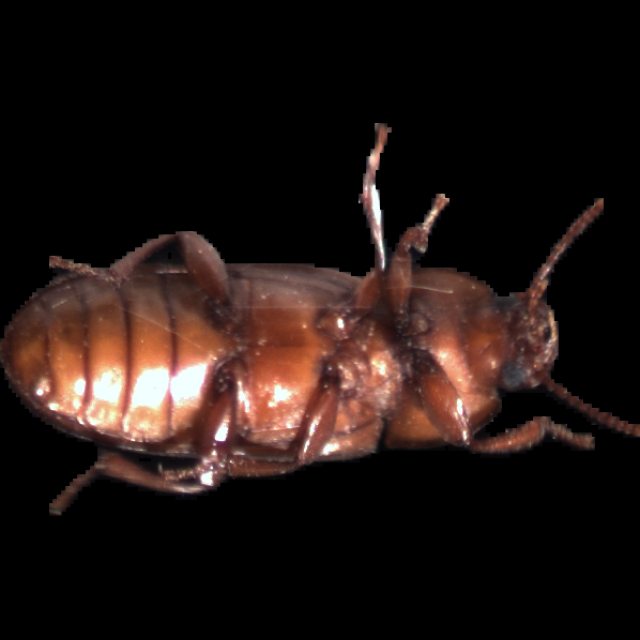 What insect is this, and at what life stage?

mealworm beetle
